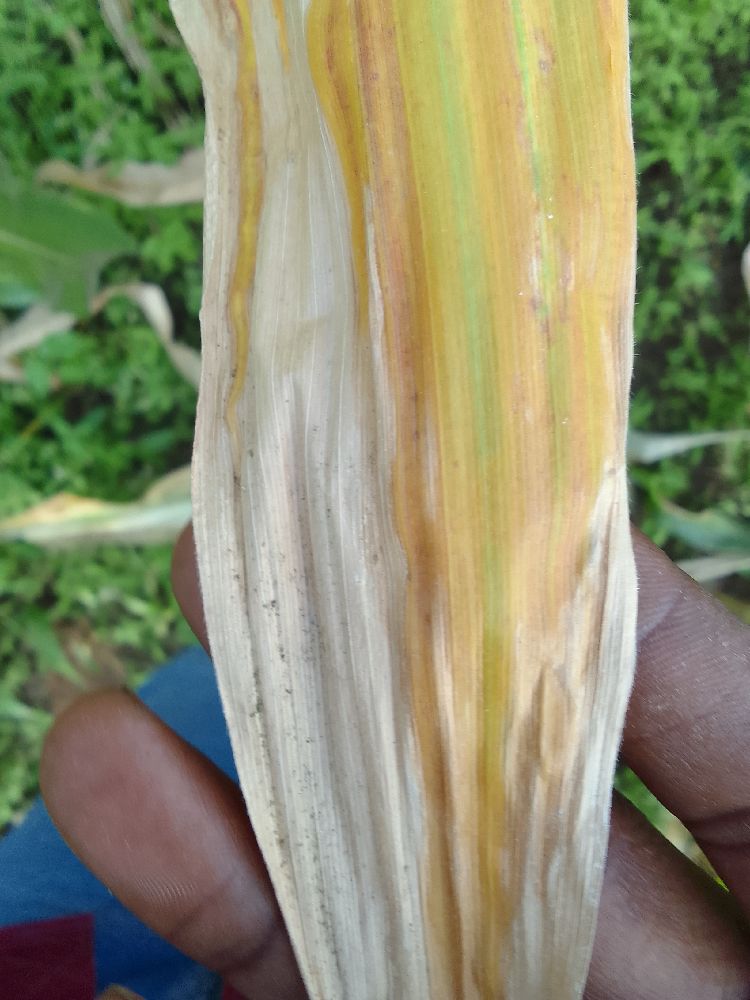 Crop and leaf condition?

maize, maize lethal necrosis
